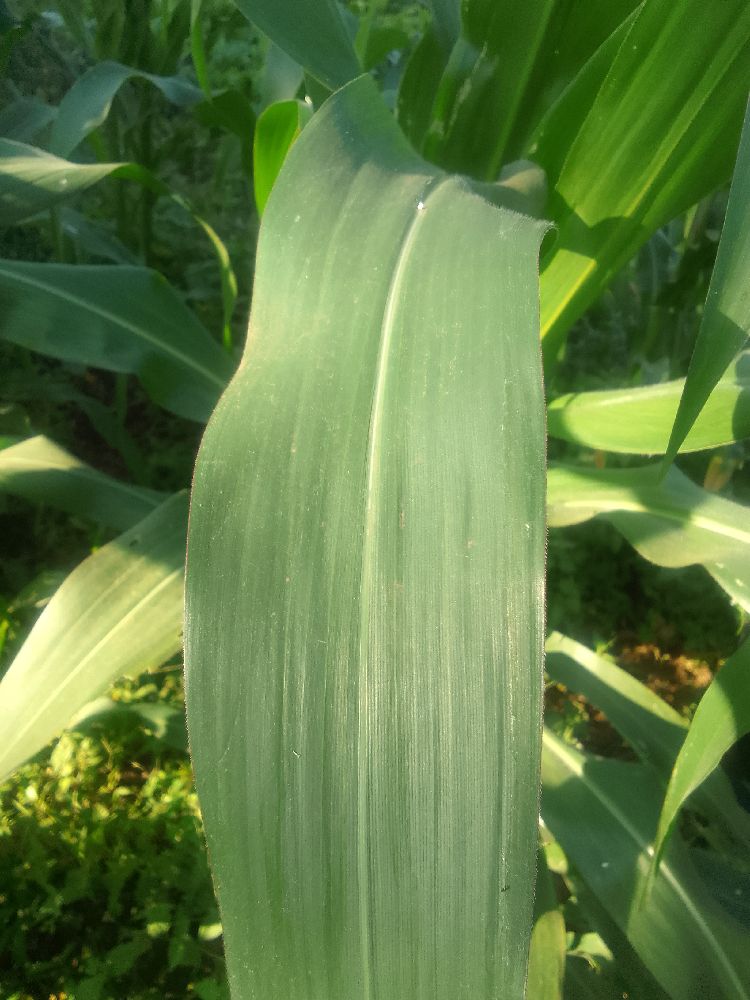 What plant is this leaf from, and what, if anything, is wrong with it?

maize, healthy
